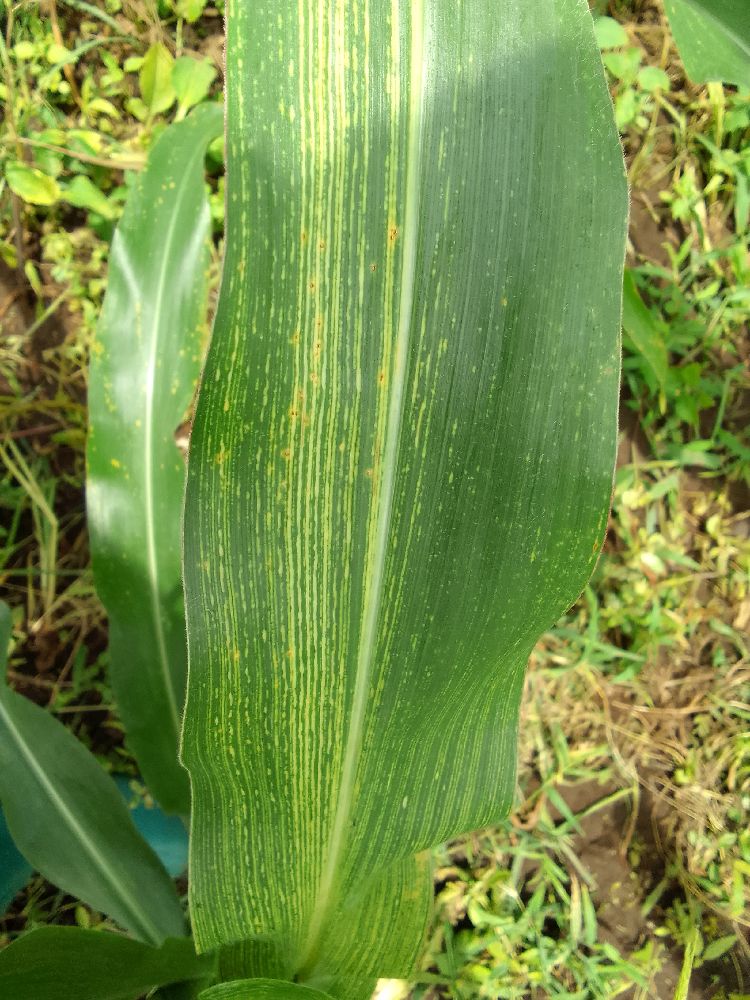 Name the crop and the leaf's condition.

maize, maize streak virus
